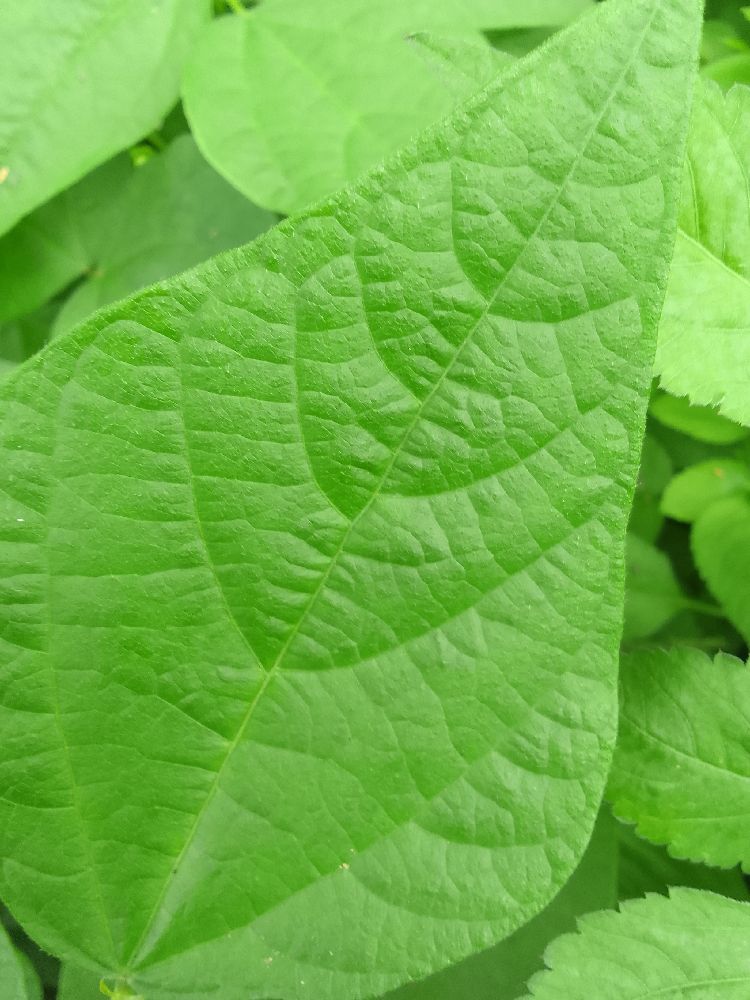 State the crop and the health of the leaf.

common bean, healthy
